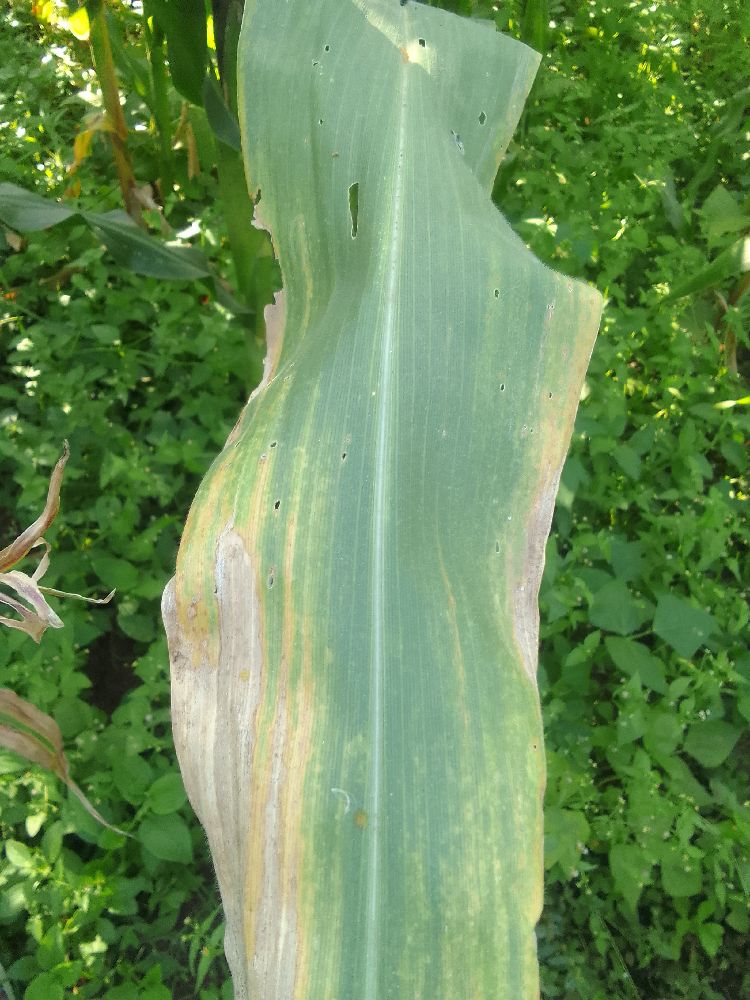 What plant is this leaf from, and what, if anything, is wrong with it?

maize, maize lethal necrosis
